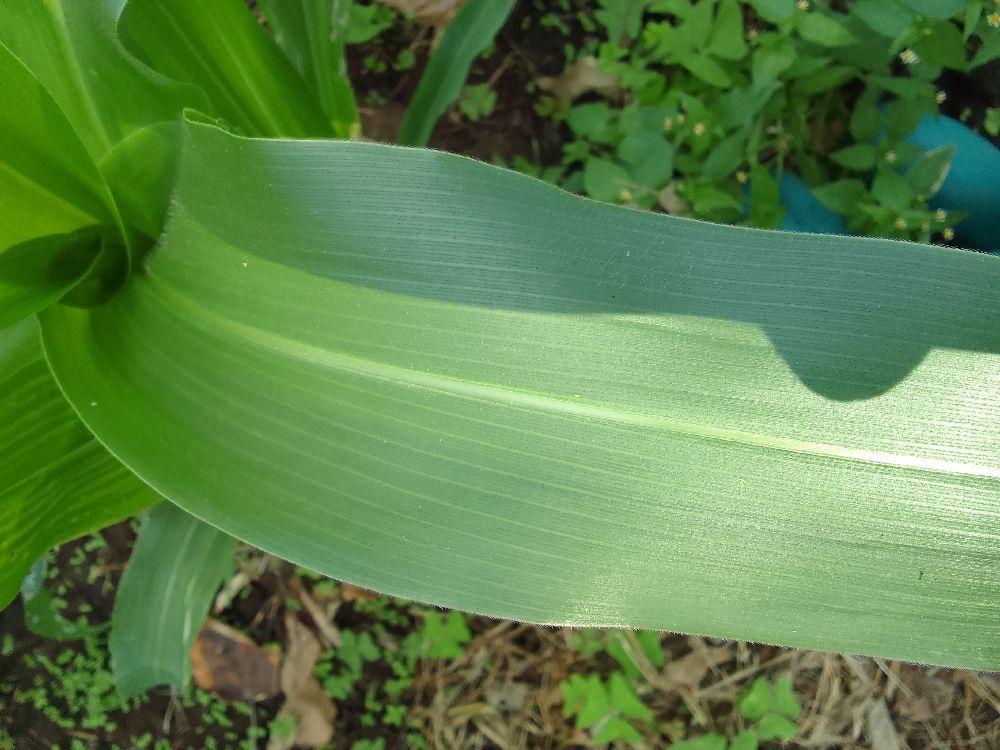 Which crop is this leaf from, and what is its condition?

maize, healthy
